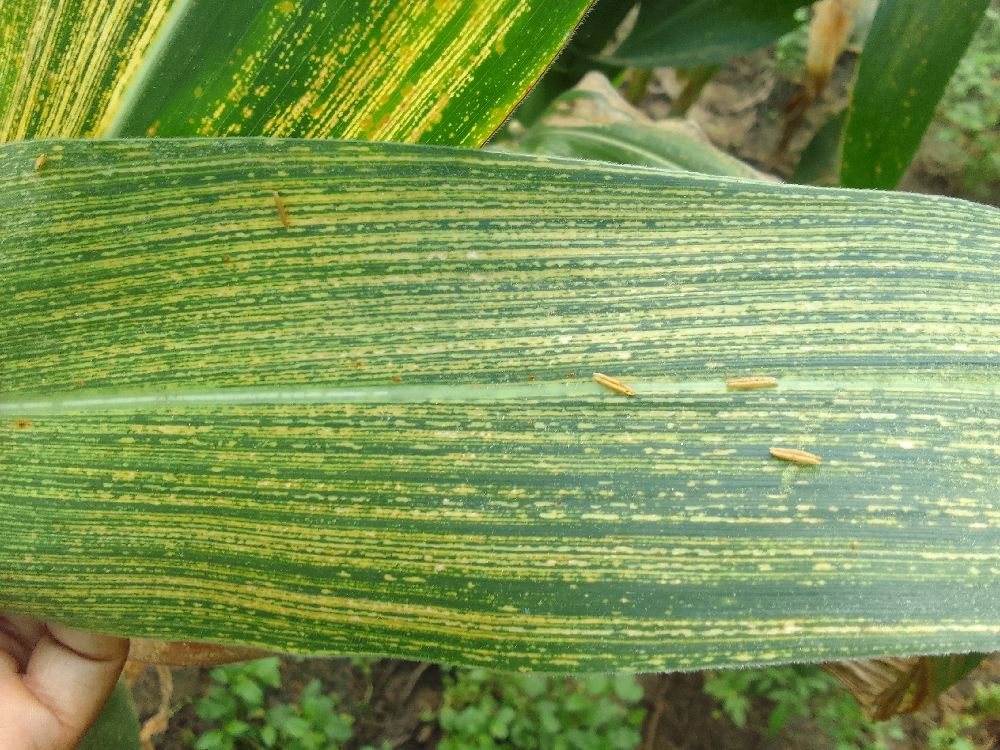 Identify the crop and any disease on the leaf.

maize, maize streak virus
